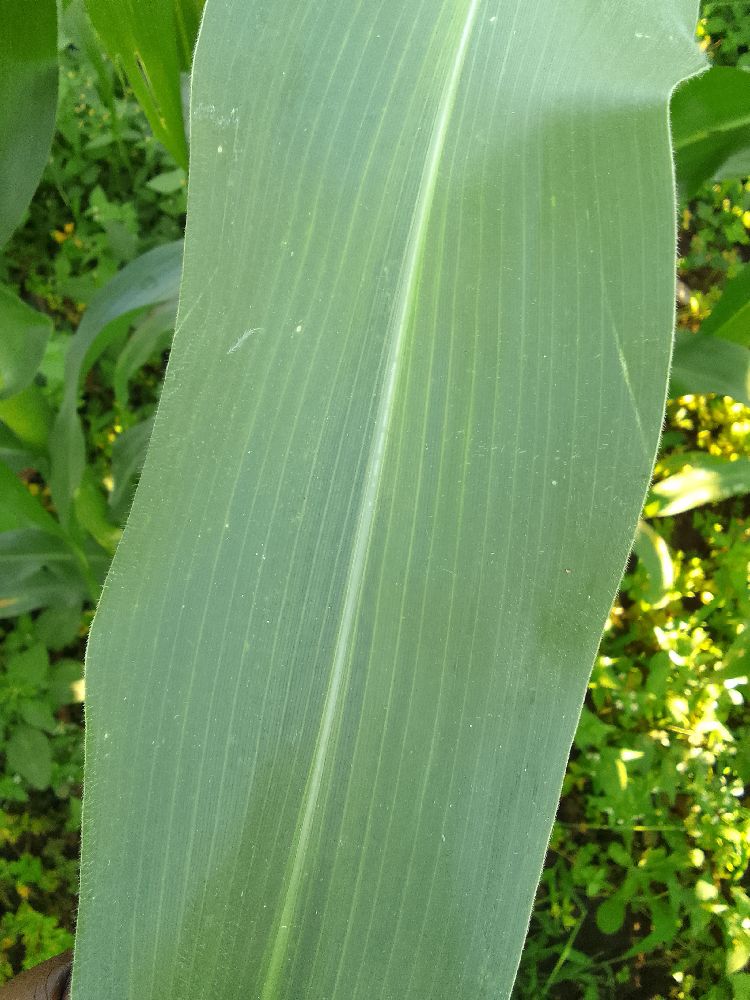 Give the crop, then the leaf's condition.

maize, healthy
